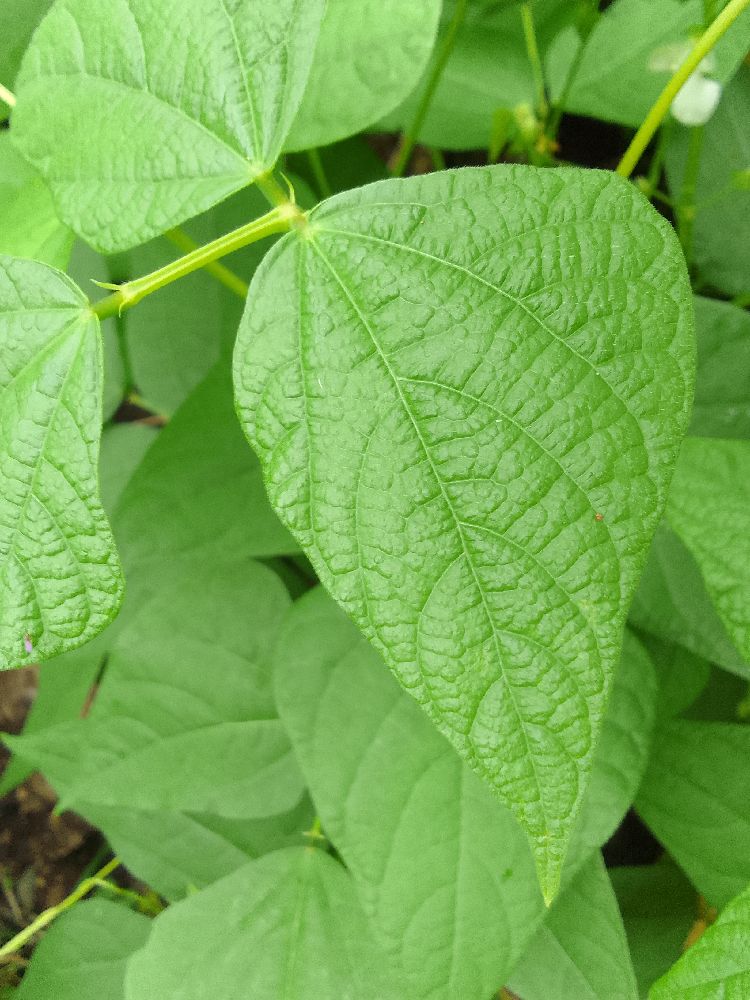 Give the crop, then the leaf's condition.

common bean, healthy
